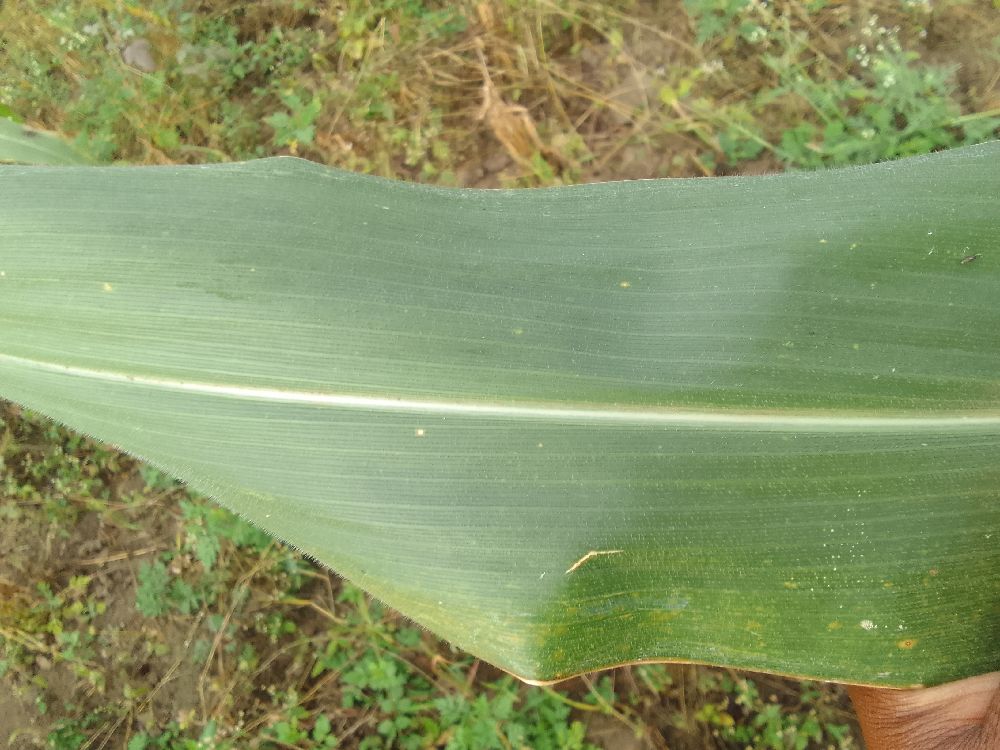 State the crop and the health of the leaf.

maize, healthy
